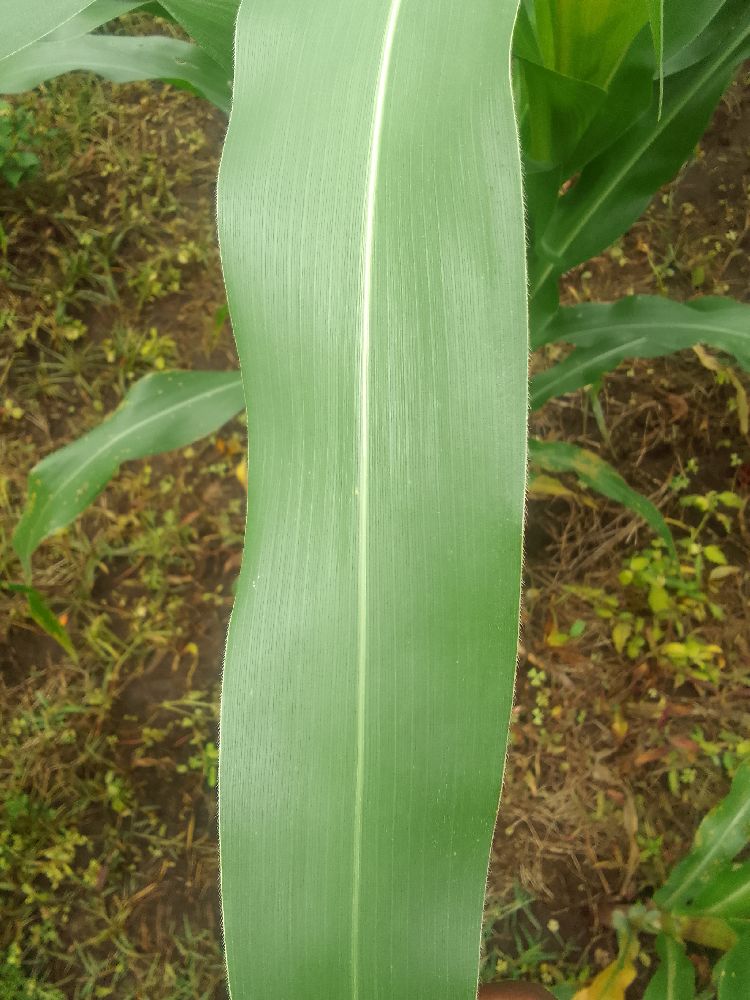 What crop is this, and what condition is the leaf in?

maize, healthy
